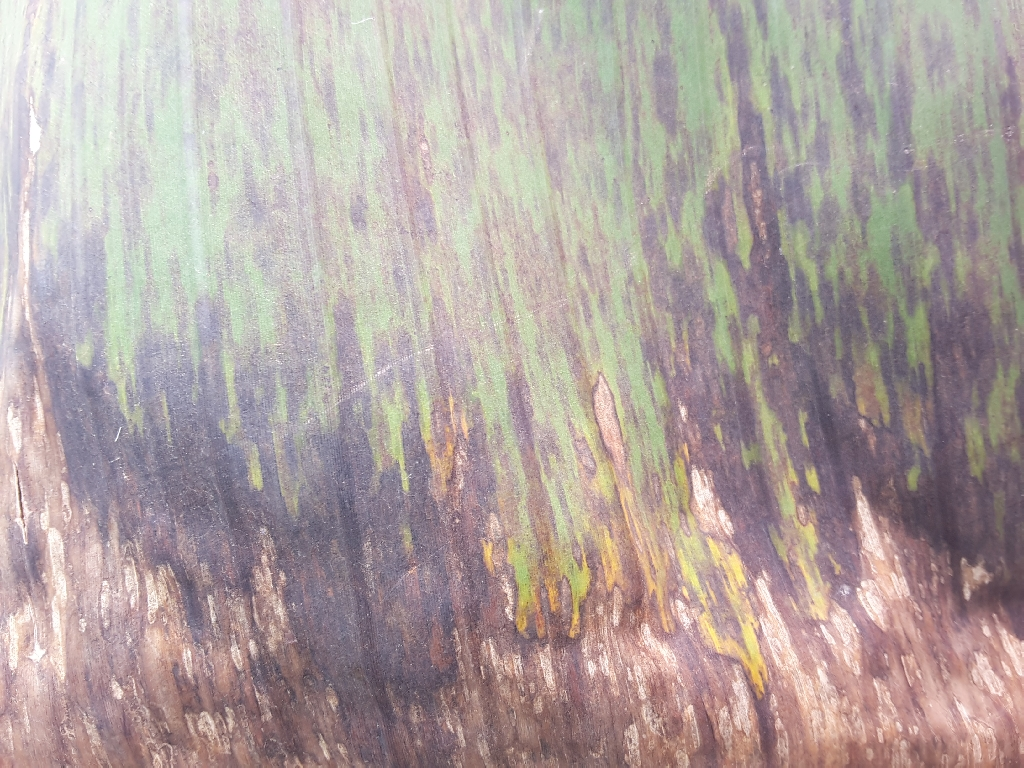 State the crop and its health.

banana, black sigatoka
